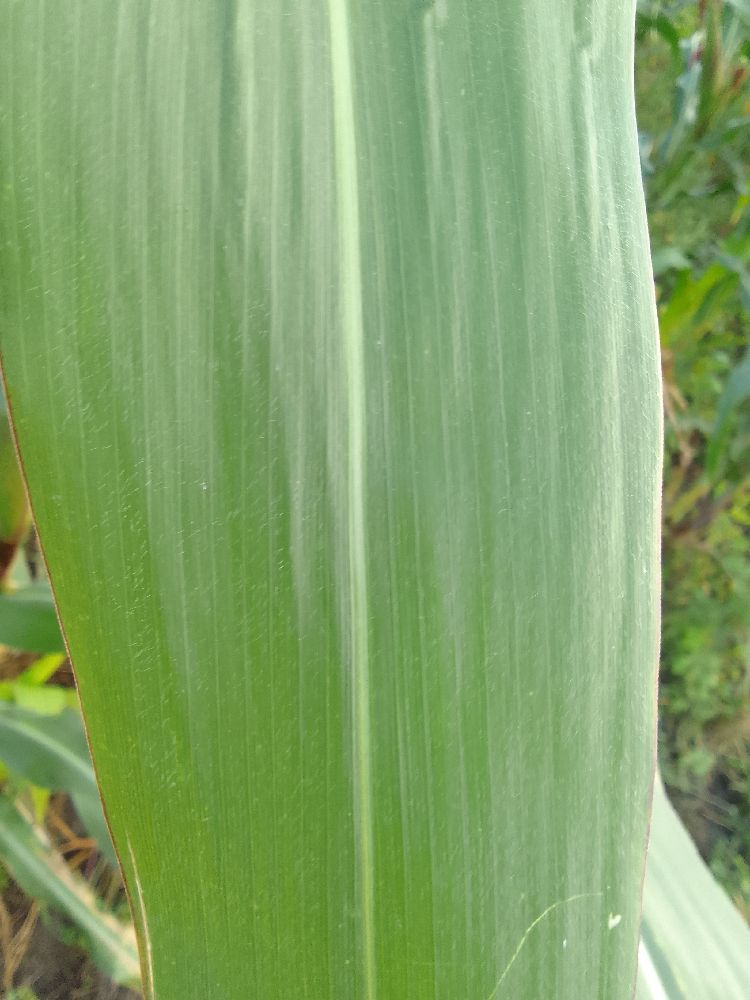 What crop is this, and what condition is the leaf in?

maize, healthy
